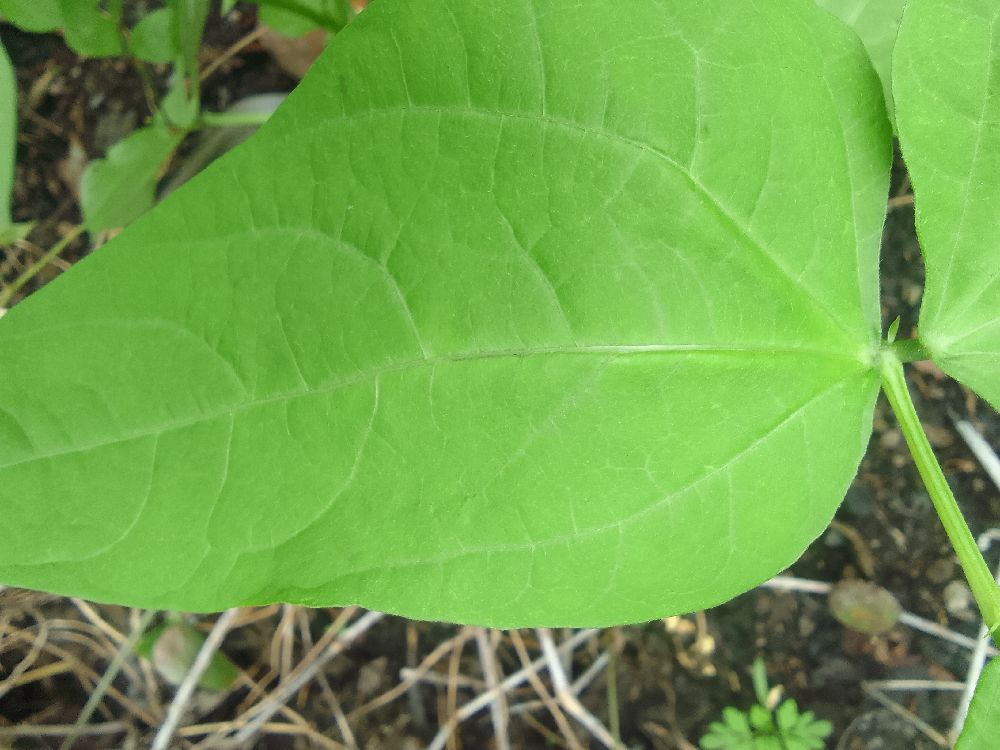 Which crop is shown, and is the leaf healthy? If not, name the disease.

common bean, healthy
